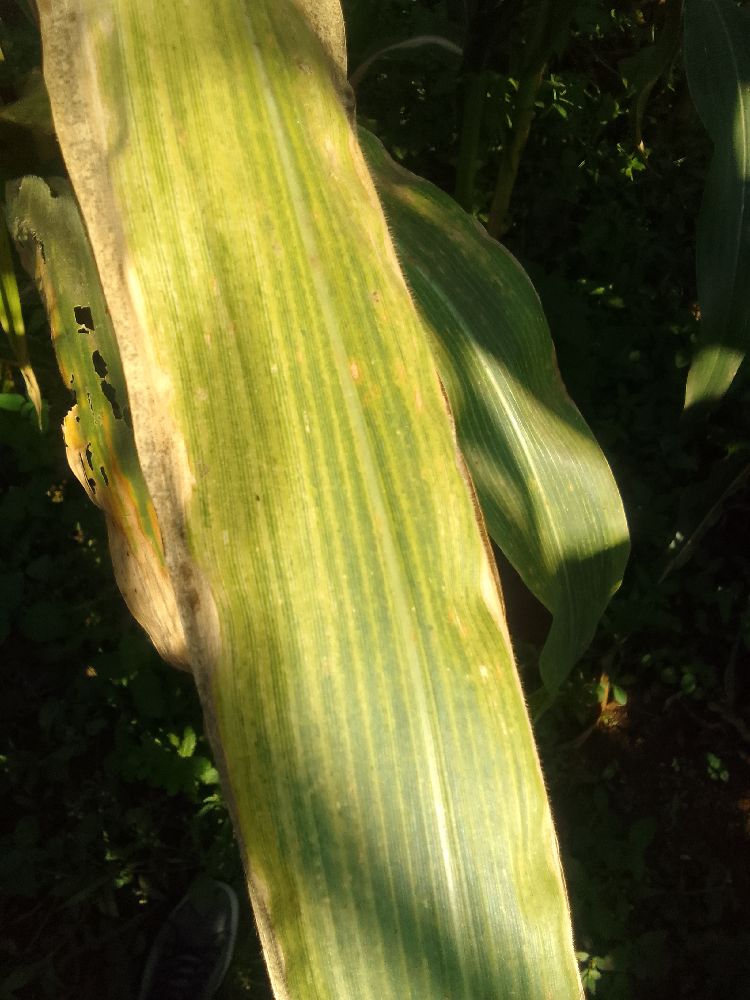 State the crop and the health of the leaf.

maize, maize lethal necrosis
